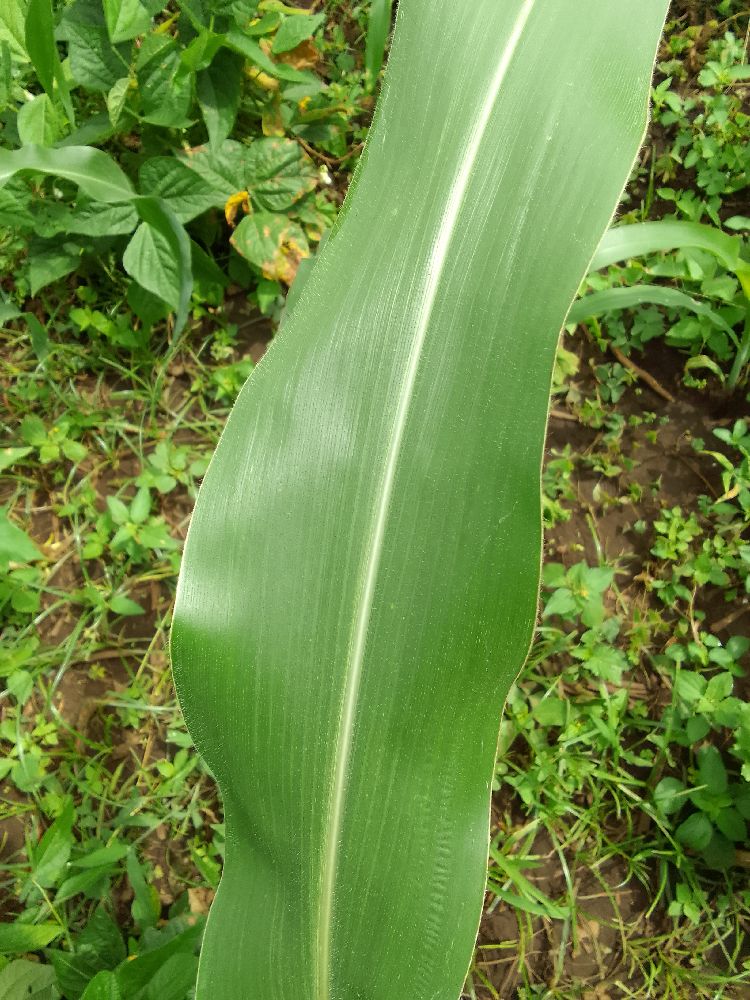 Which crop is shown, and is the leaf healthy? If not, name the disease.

maize, healthy
